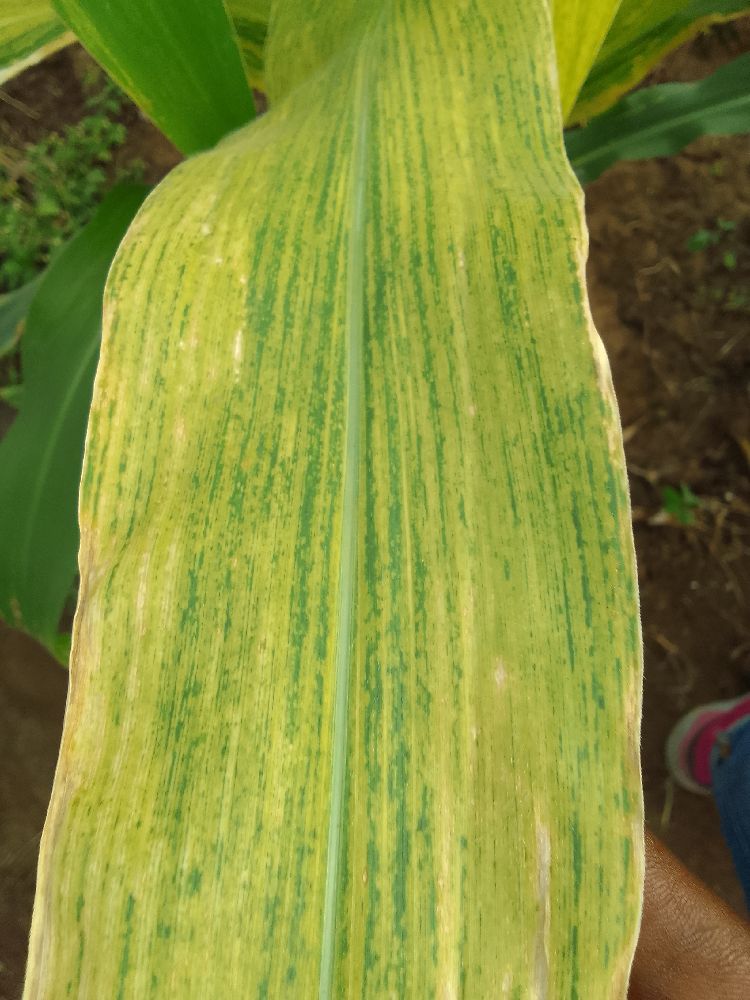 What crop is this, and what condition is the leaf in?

maize, maize lethal necrosis
